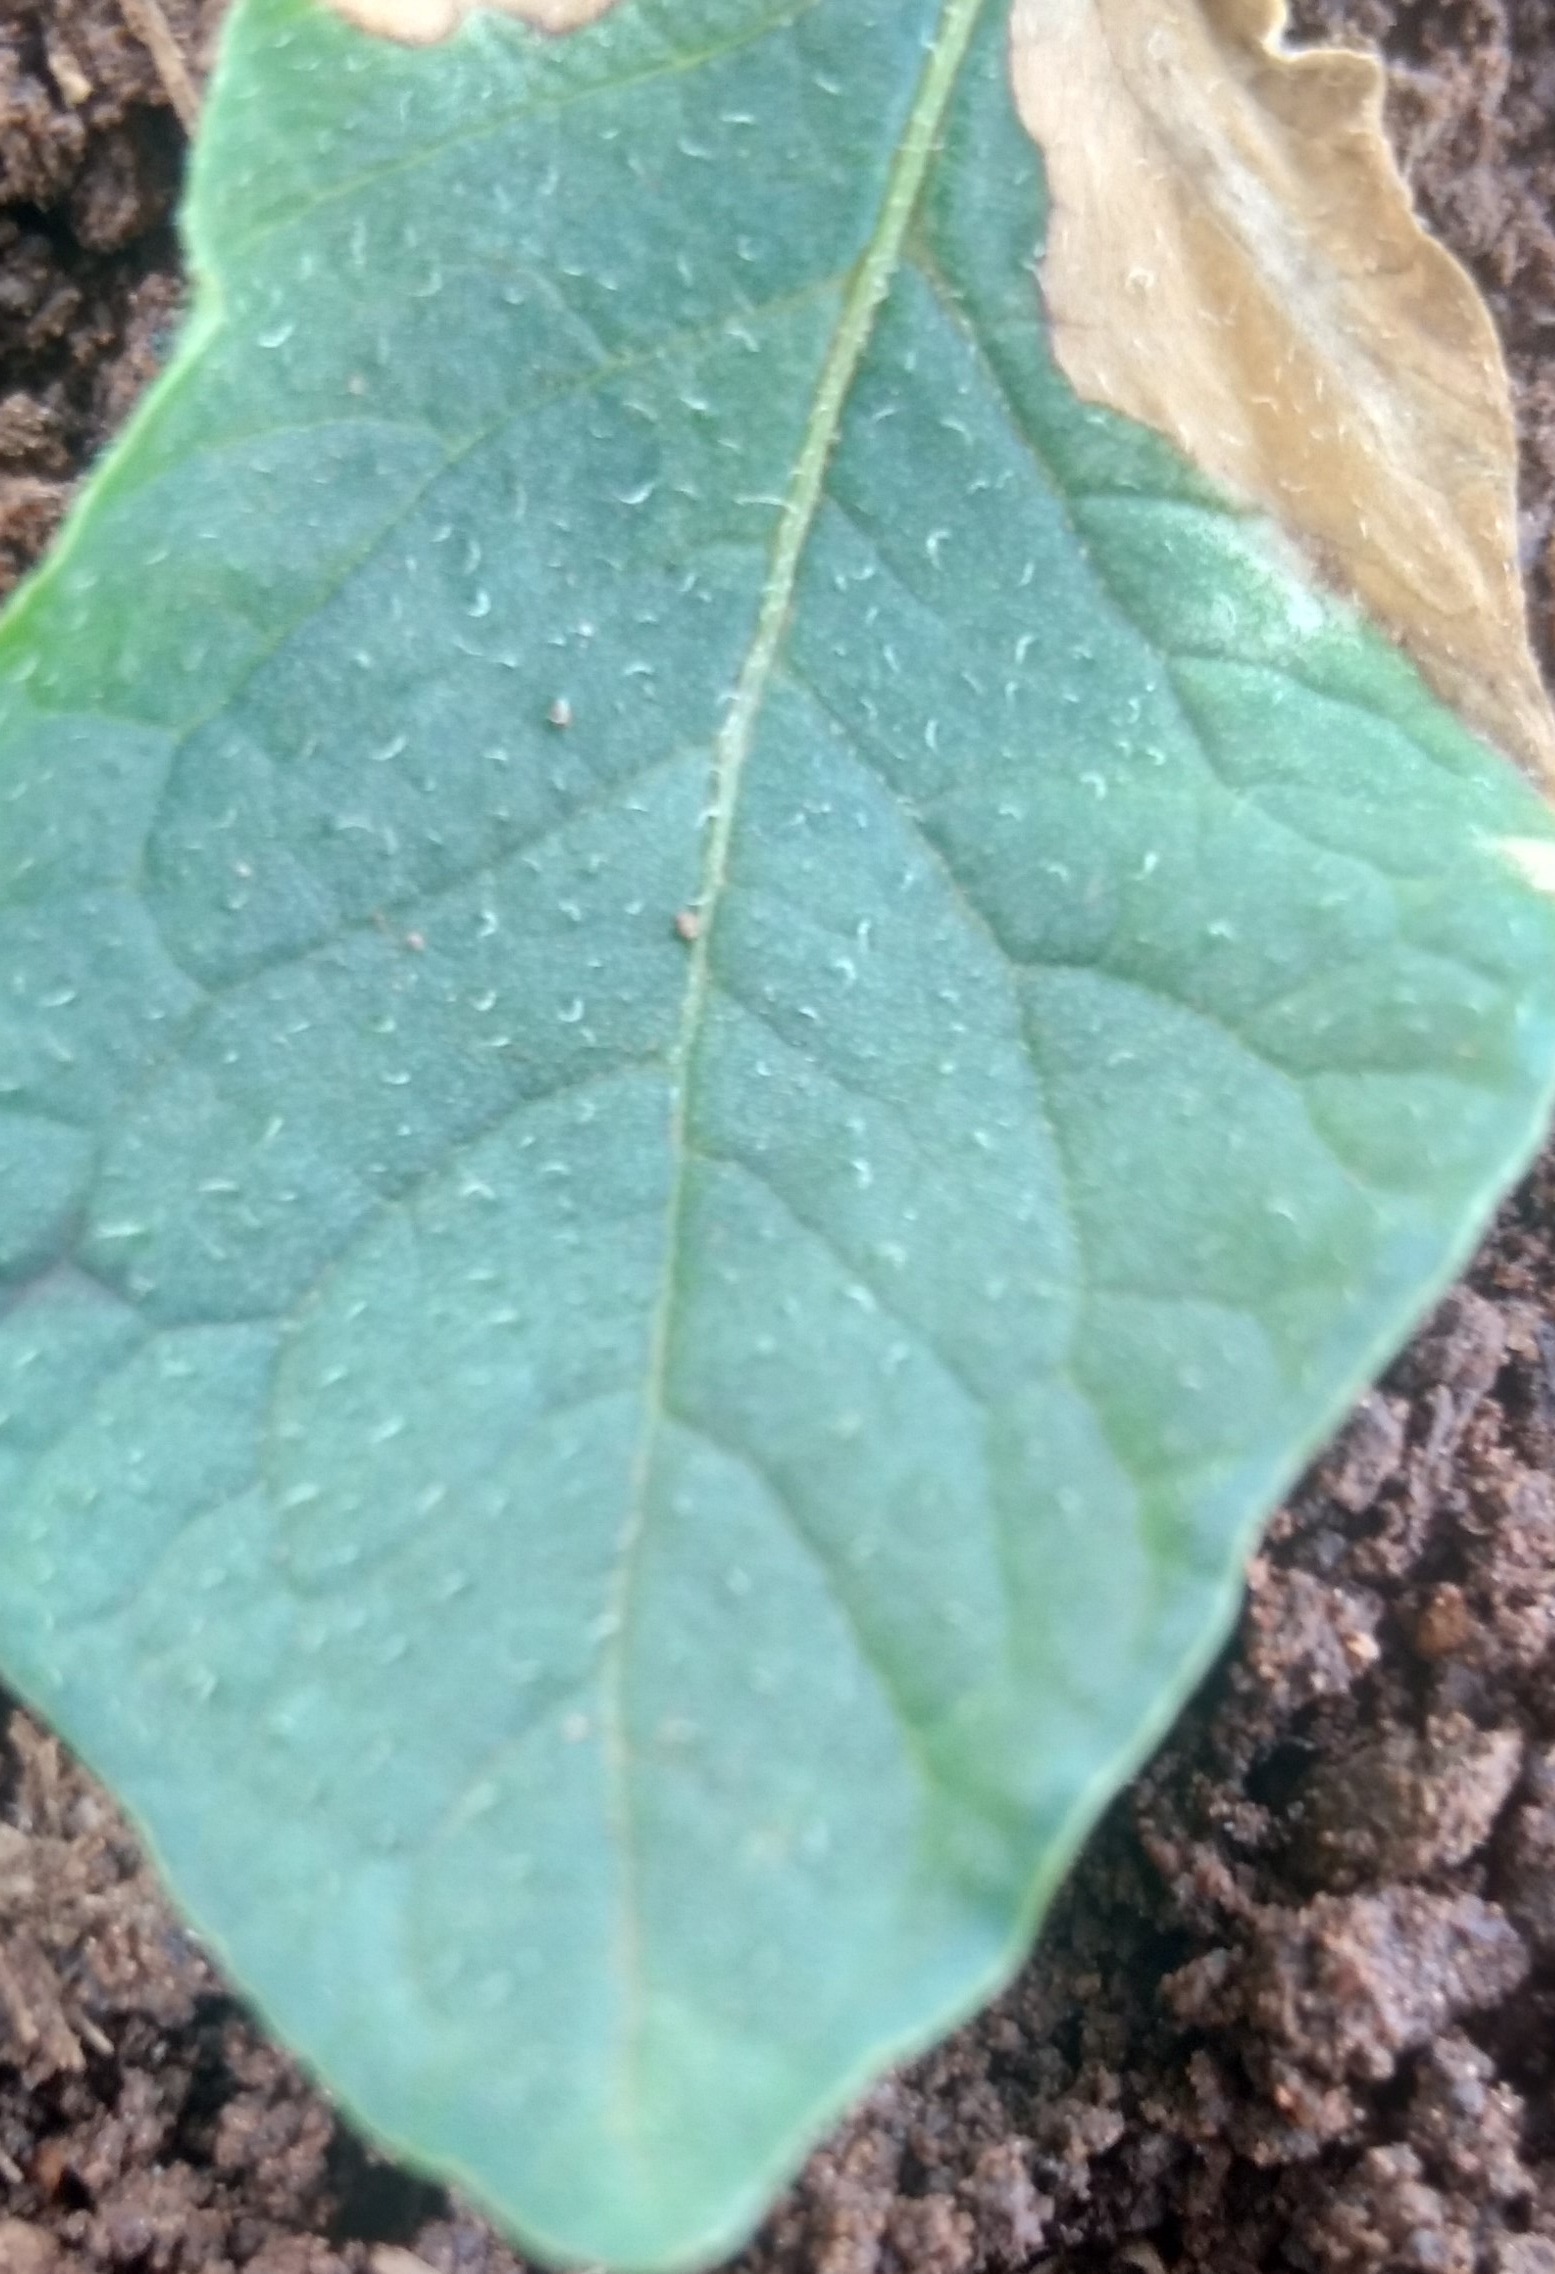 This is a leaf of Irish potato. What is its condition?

early blight
